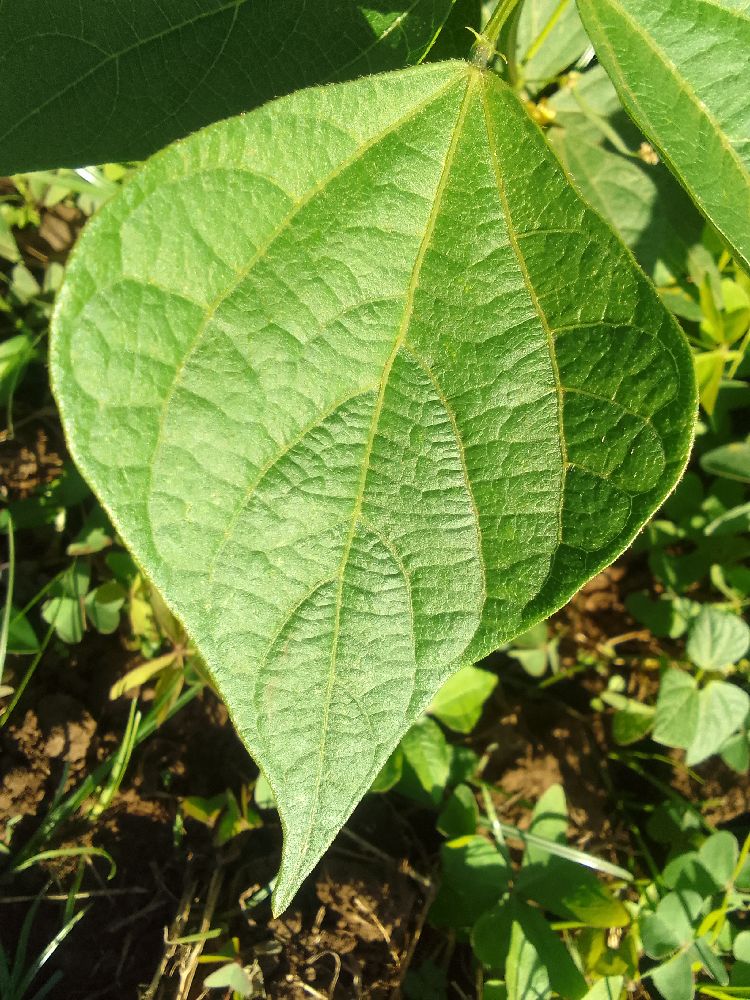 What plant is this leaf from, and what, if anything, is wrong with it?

common bean, healthy
